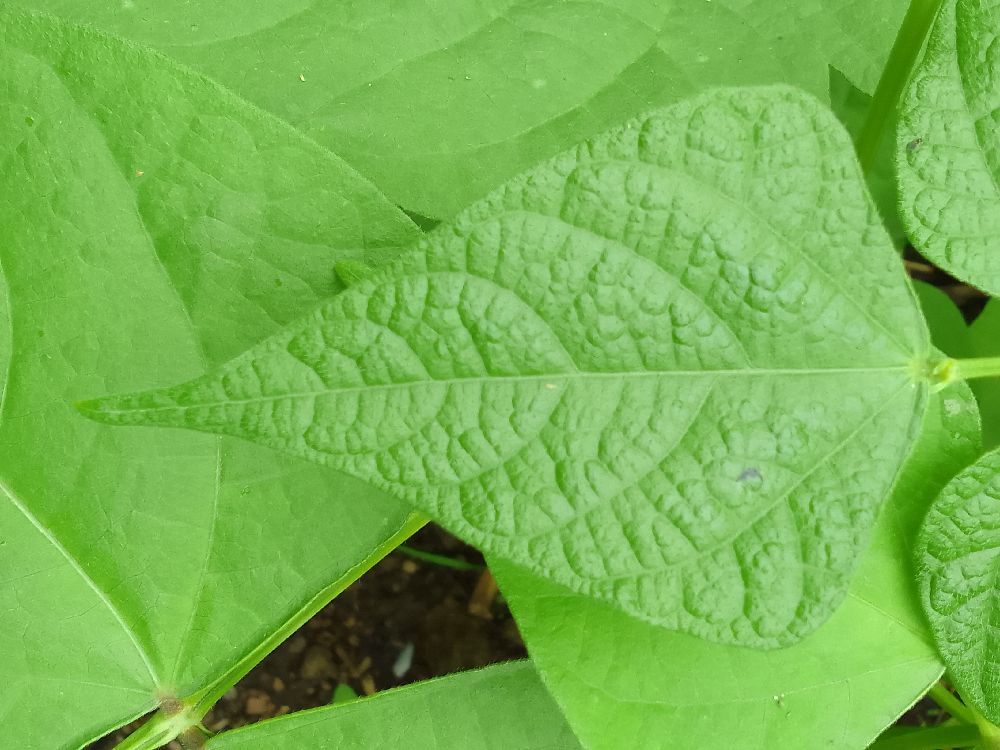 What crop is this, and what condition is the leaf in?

common bean, healthy
